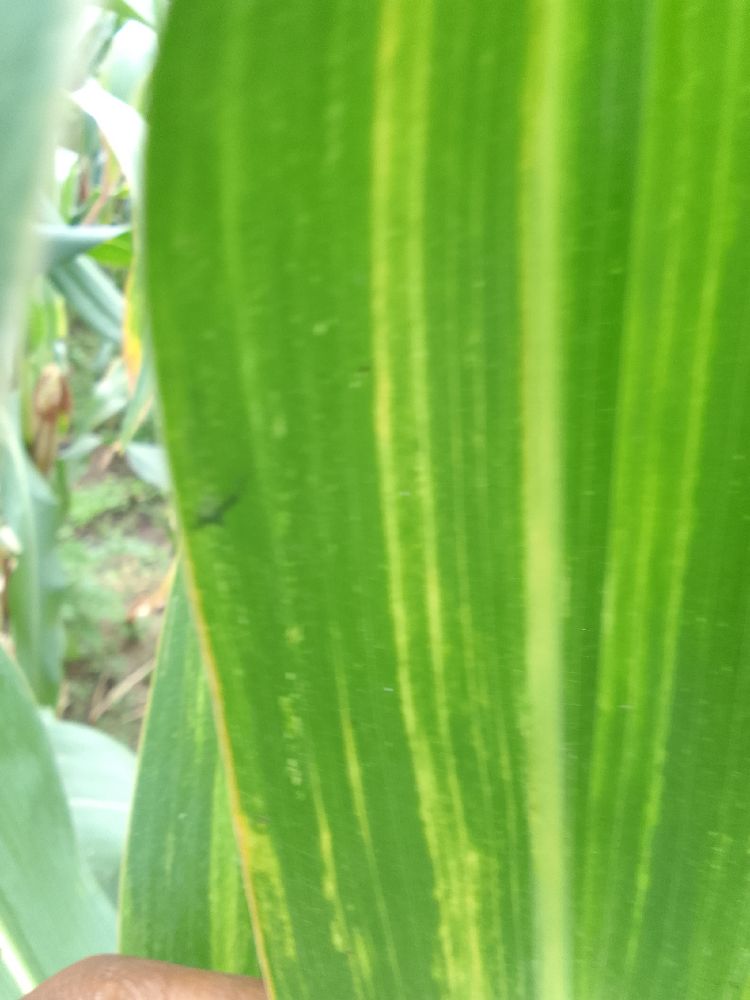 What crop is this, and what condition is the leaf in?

maize, maize lethal necrosis
